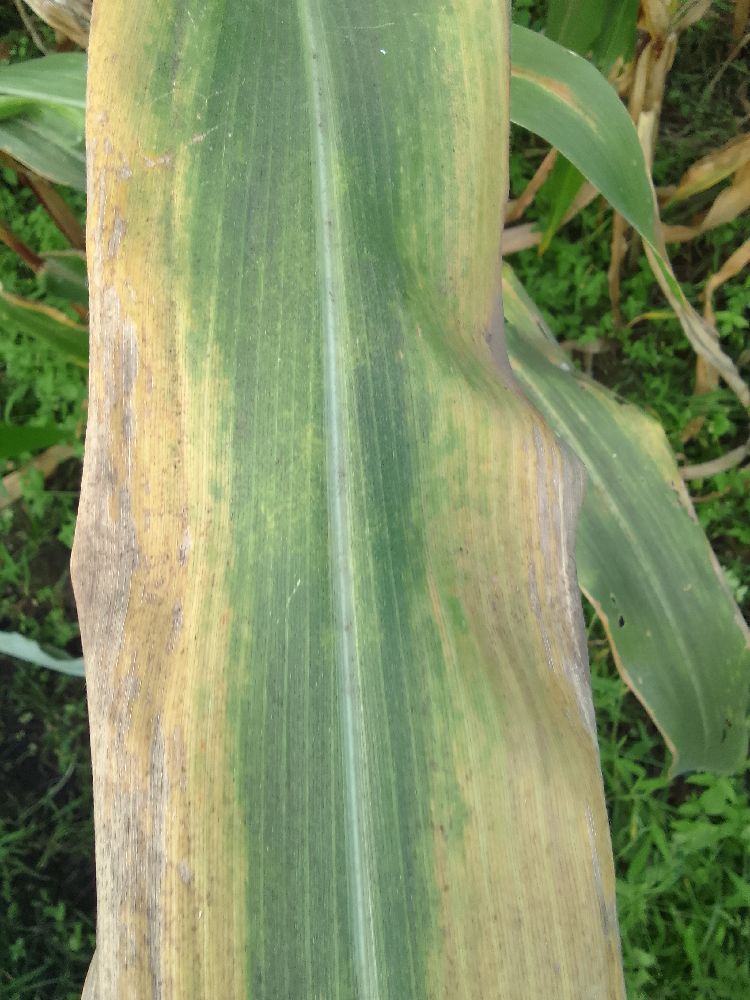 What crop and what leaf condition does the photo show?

maize, maize lethal necrosis
